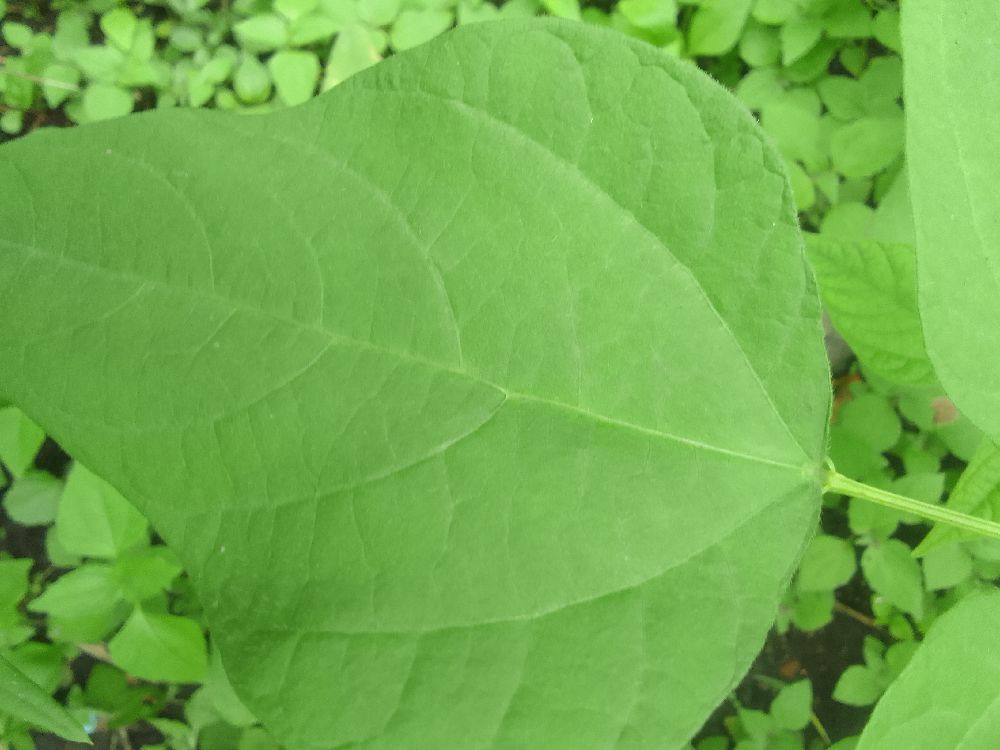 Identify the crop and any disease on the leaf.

common bean, healthy
